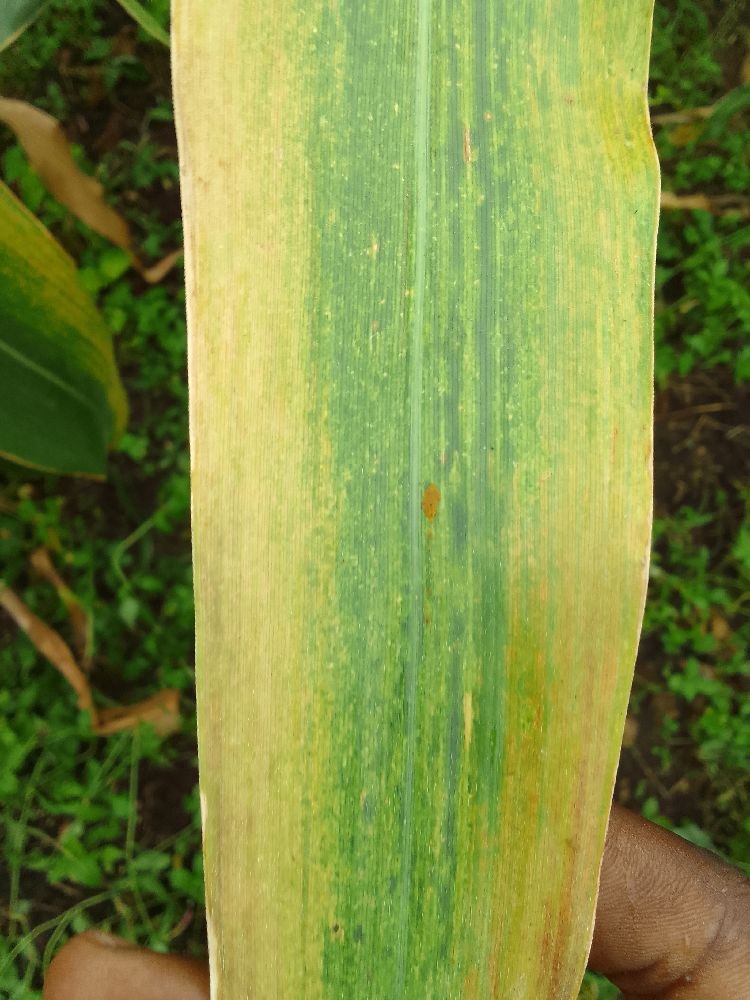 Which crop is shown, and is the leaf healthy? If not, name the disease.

maize, maize lethal necrosis
